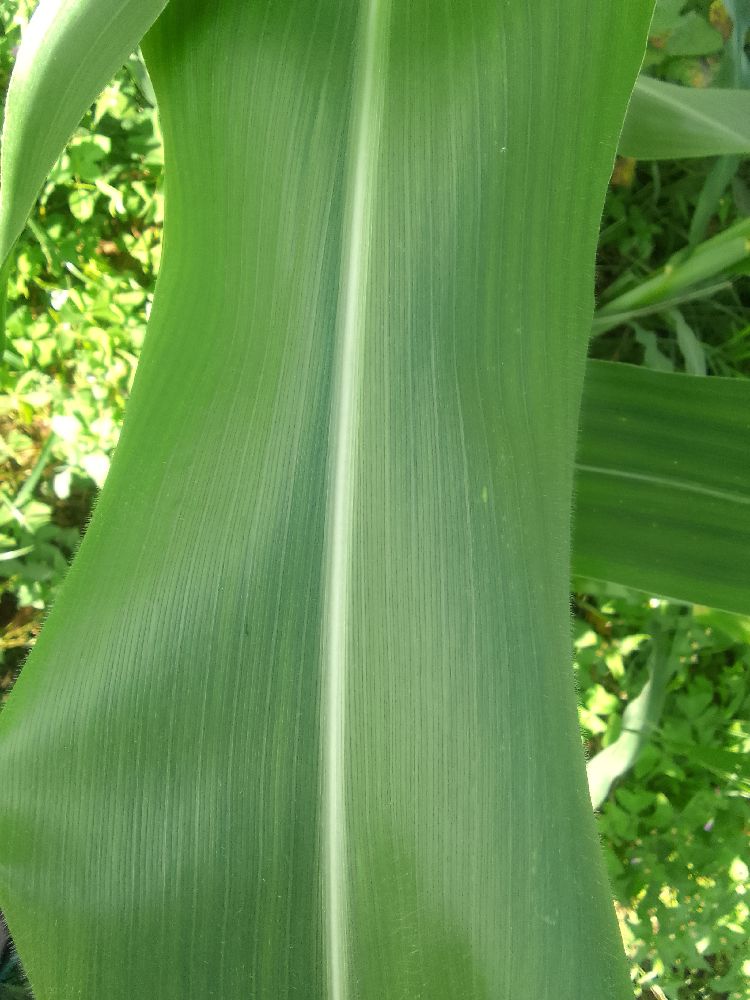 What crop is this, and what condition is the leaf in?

maize, healthy
